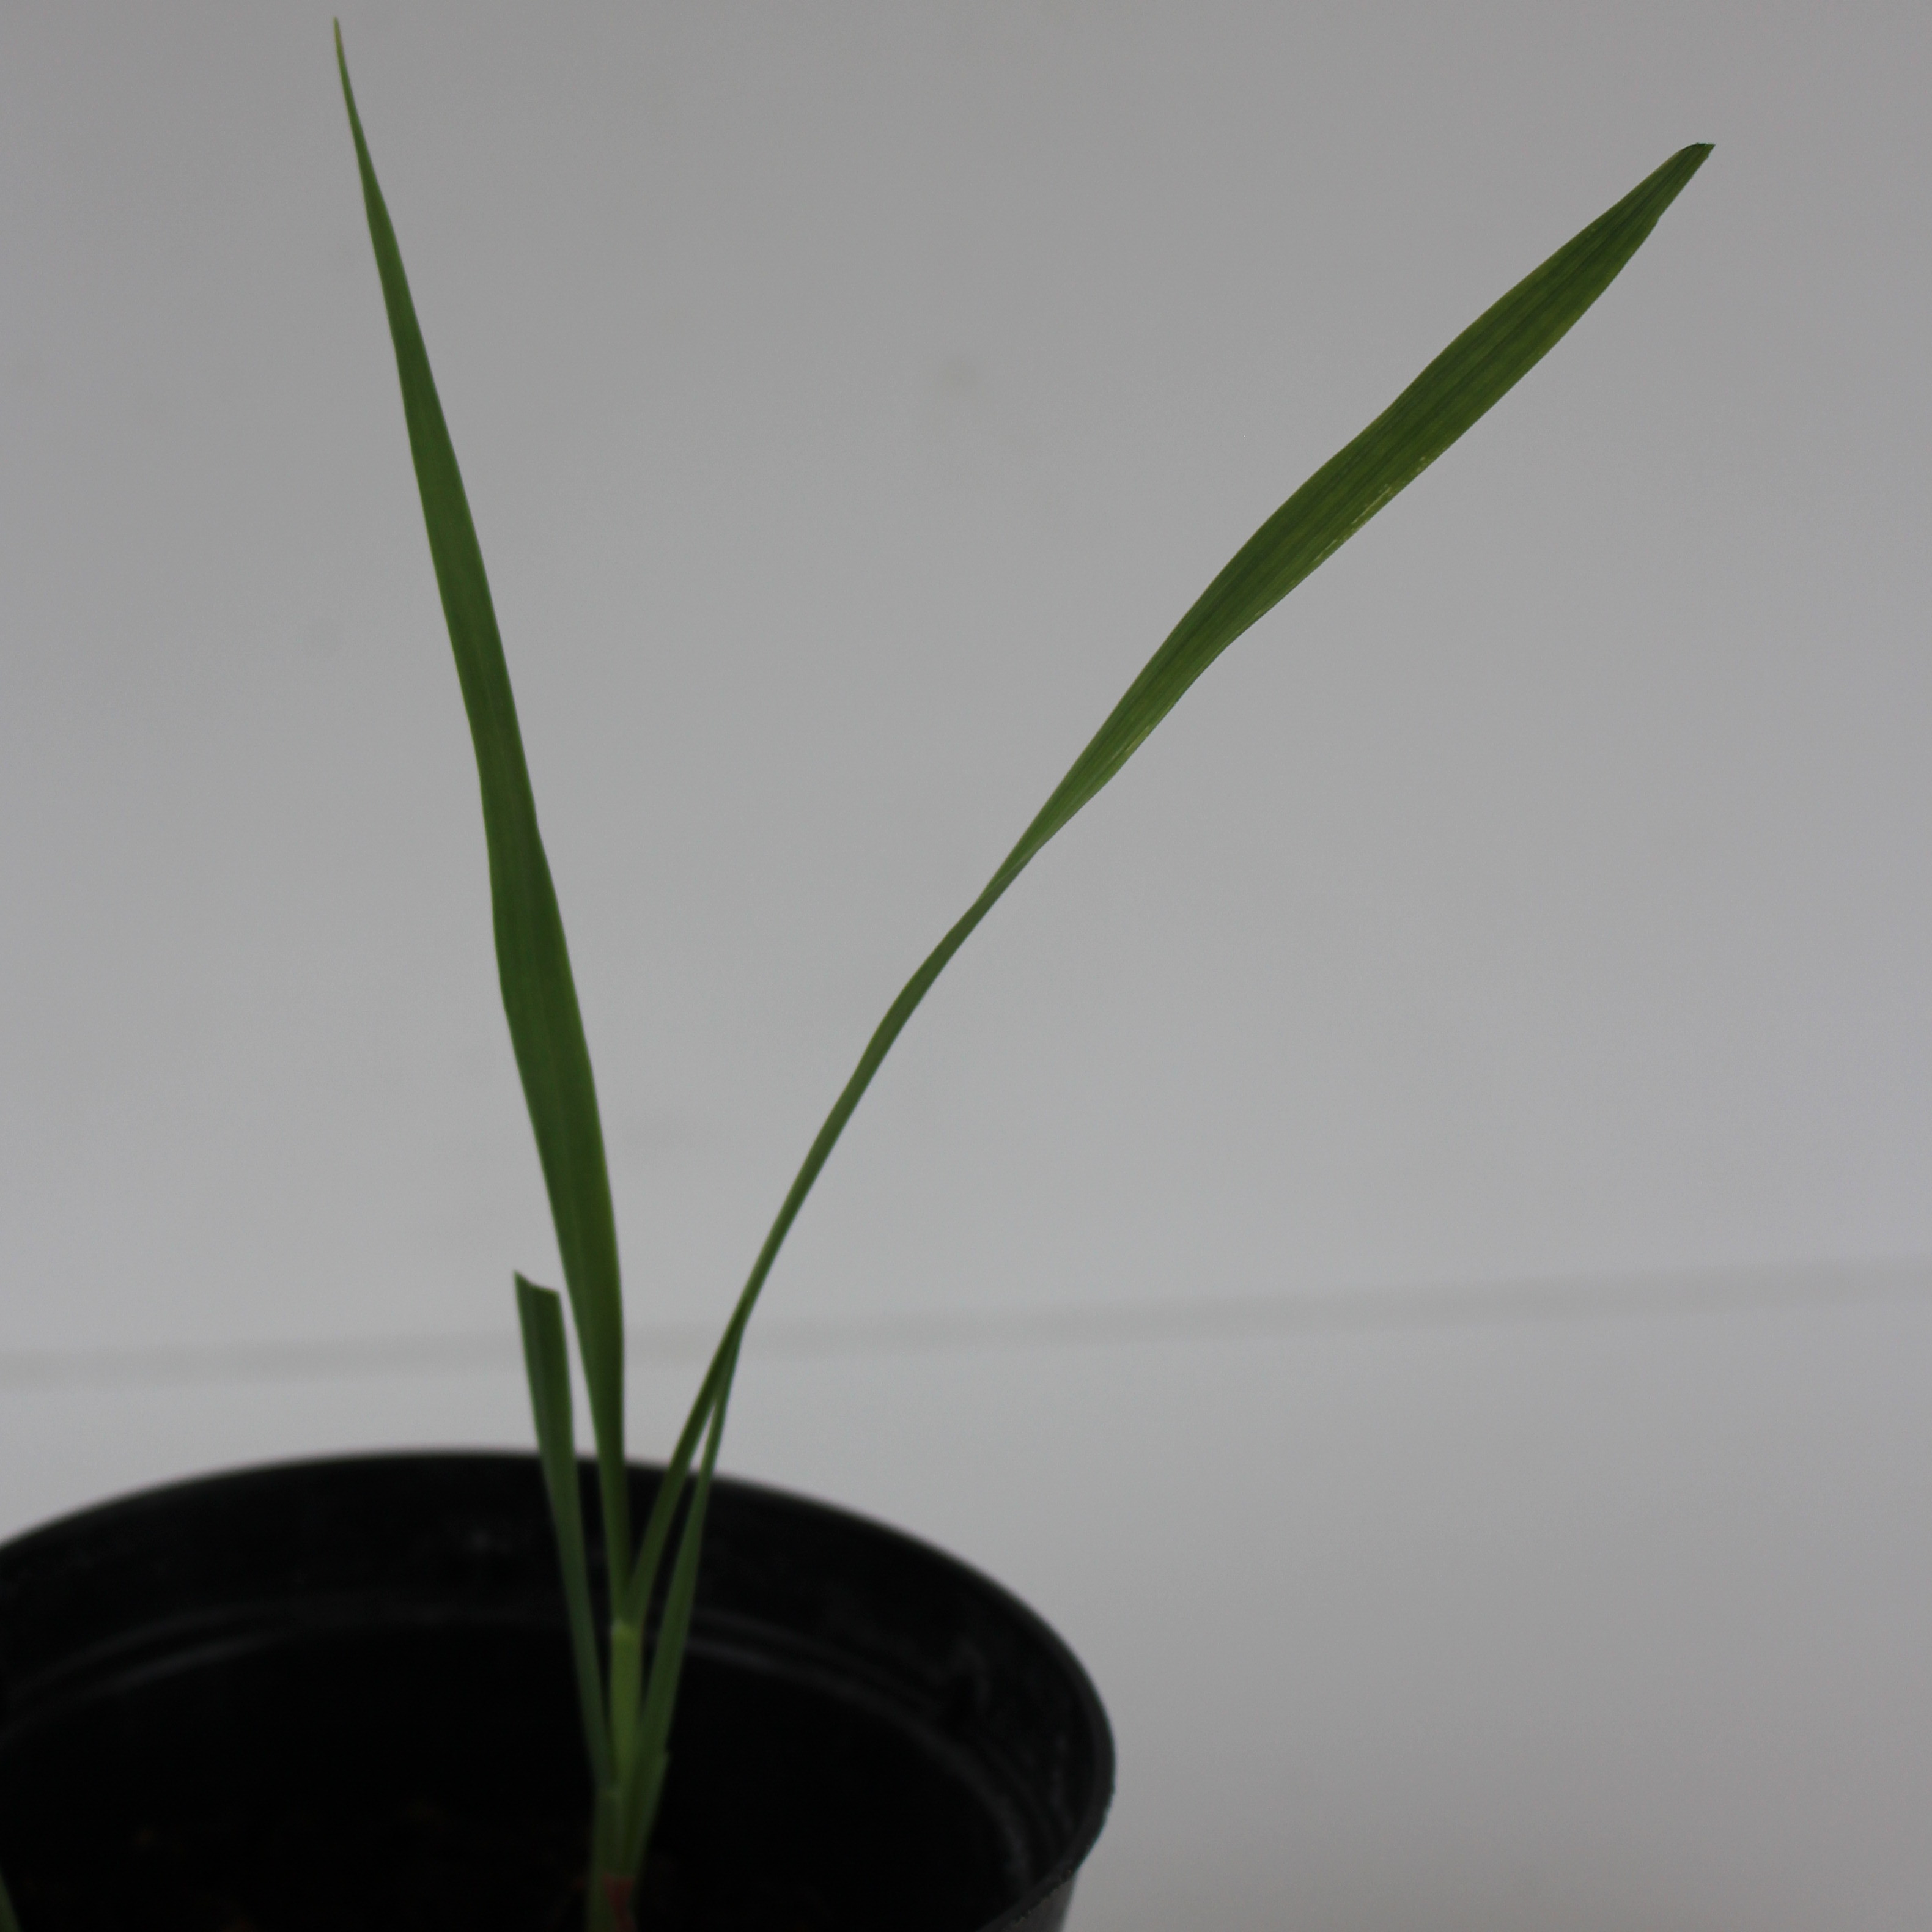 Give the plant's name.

Avena sterilis
